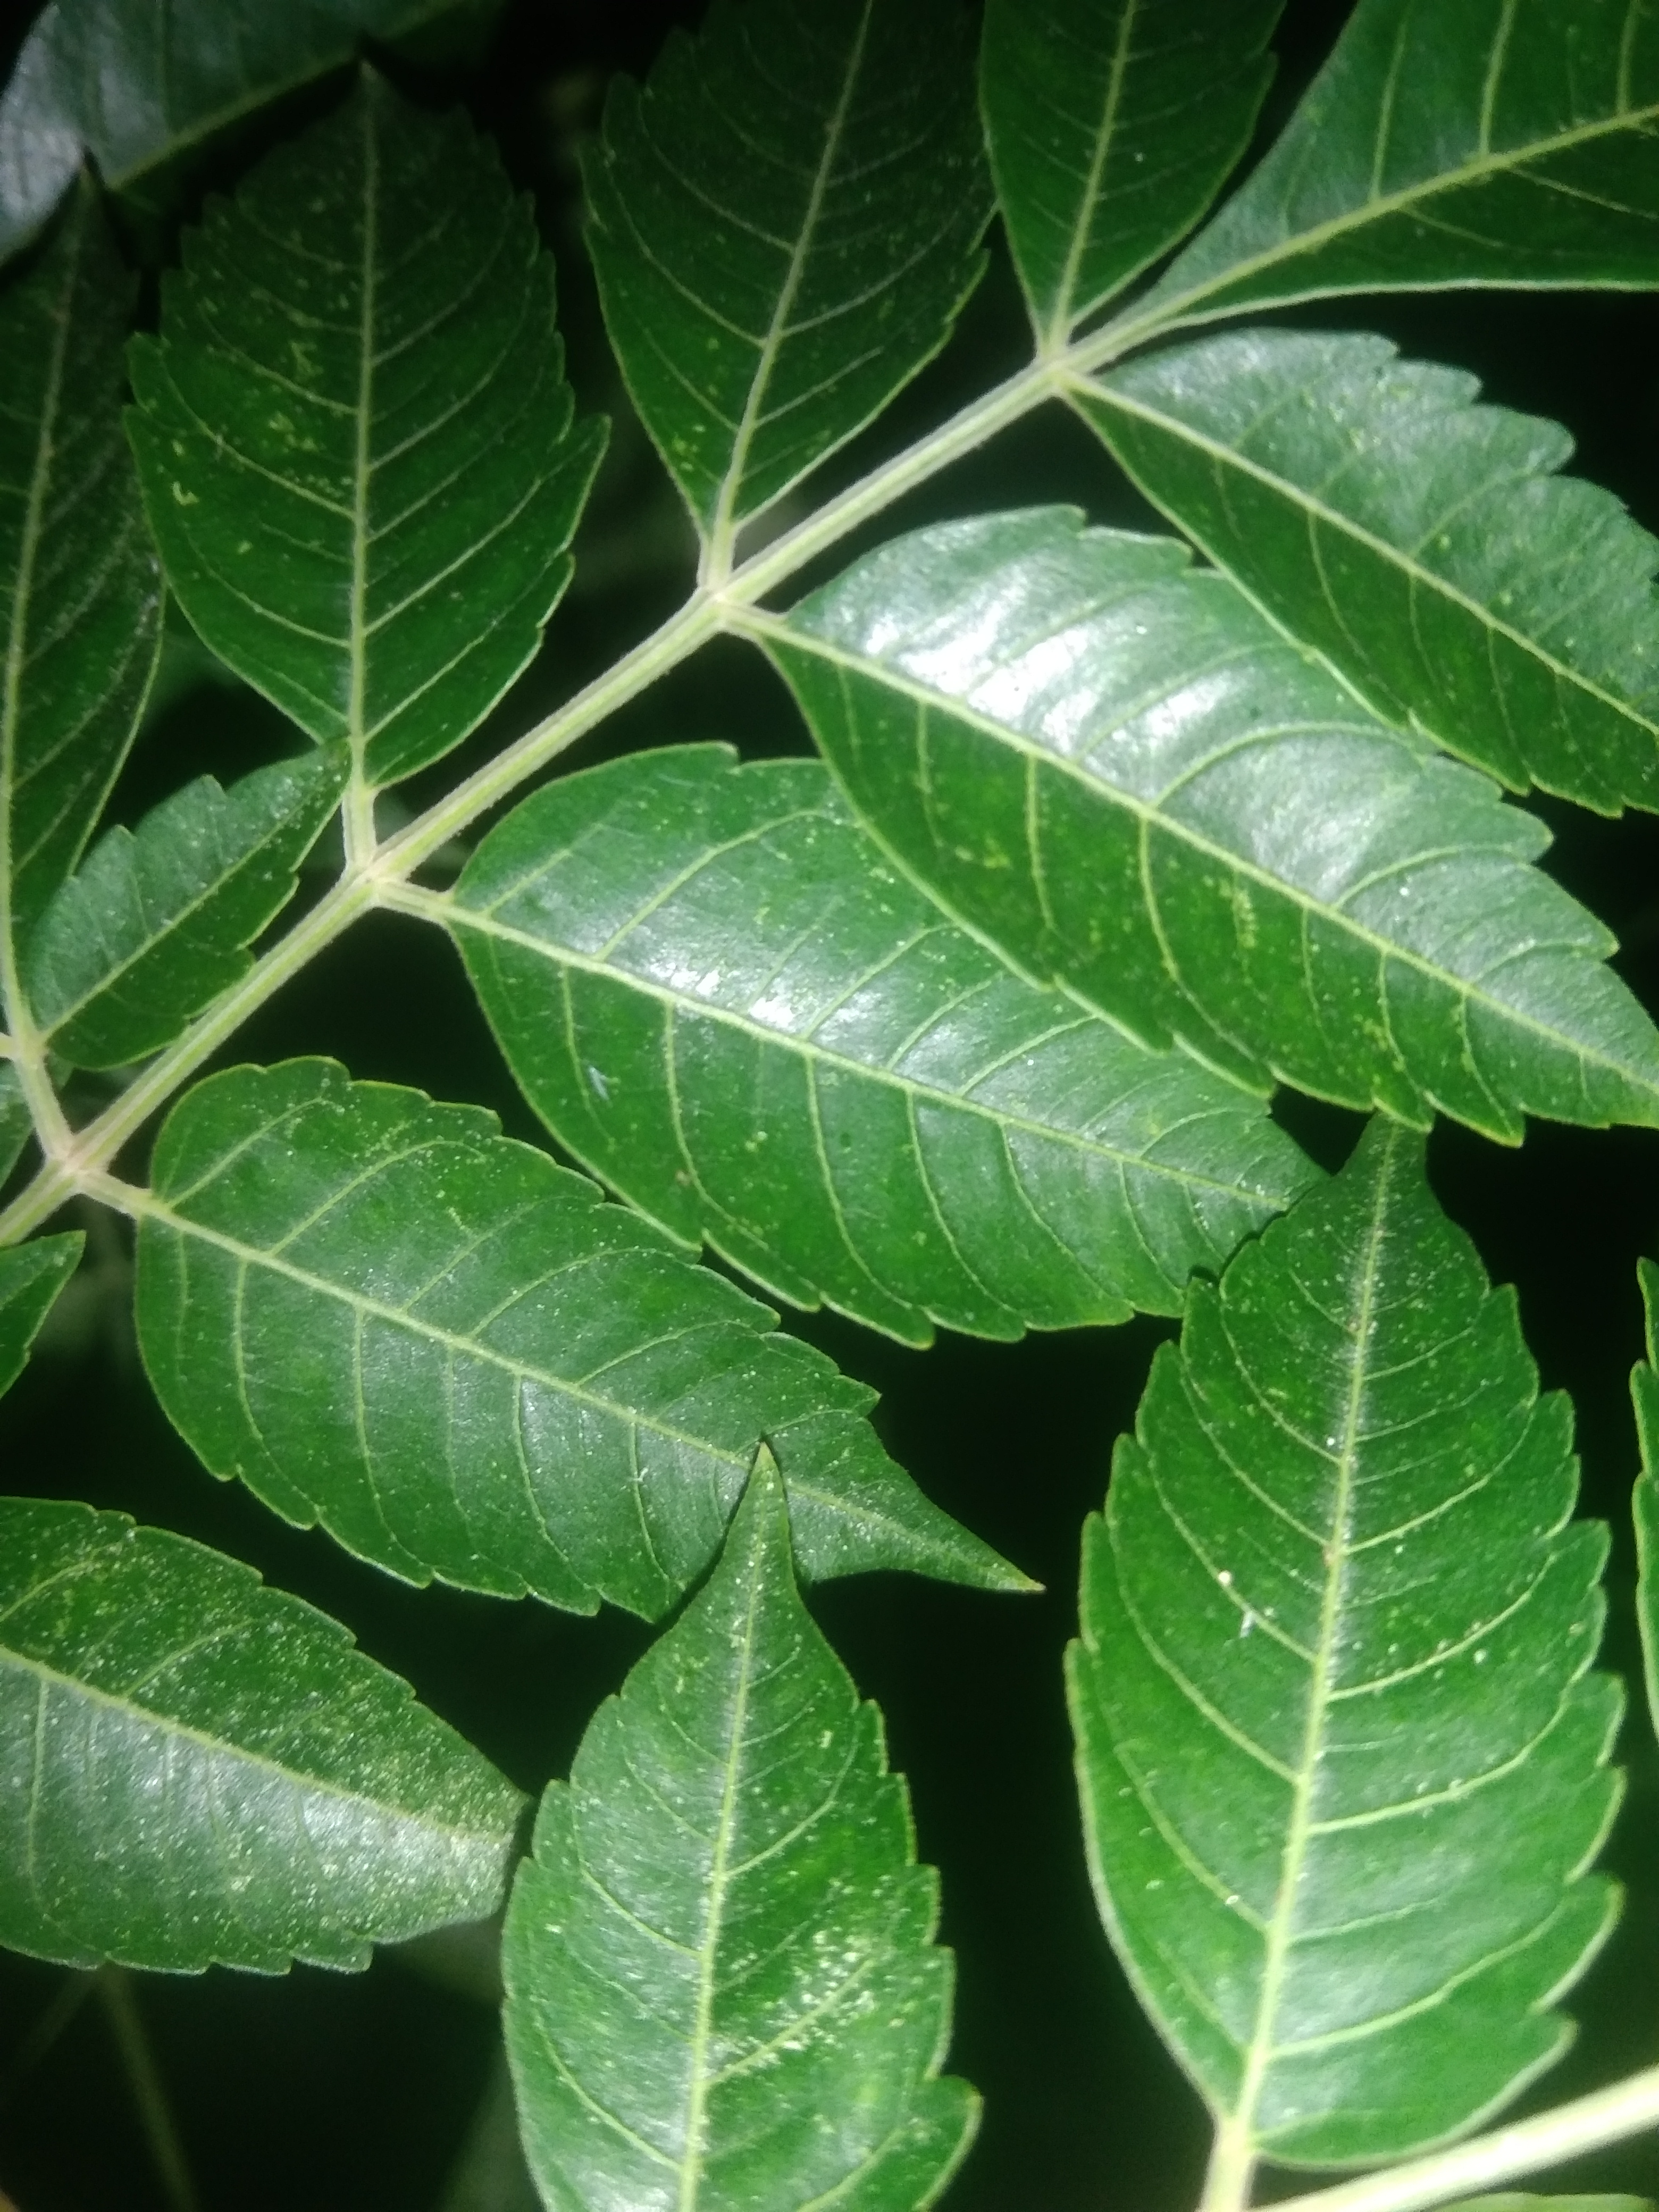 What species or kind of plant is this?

neem
